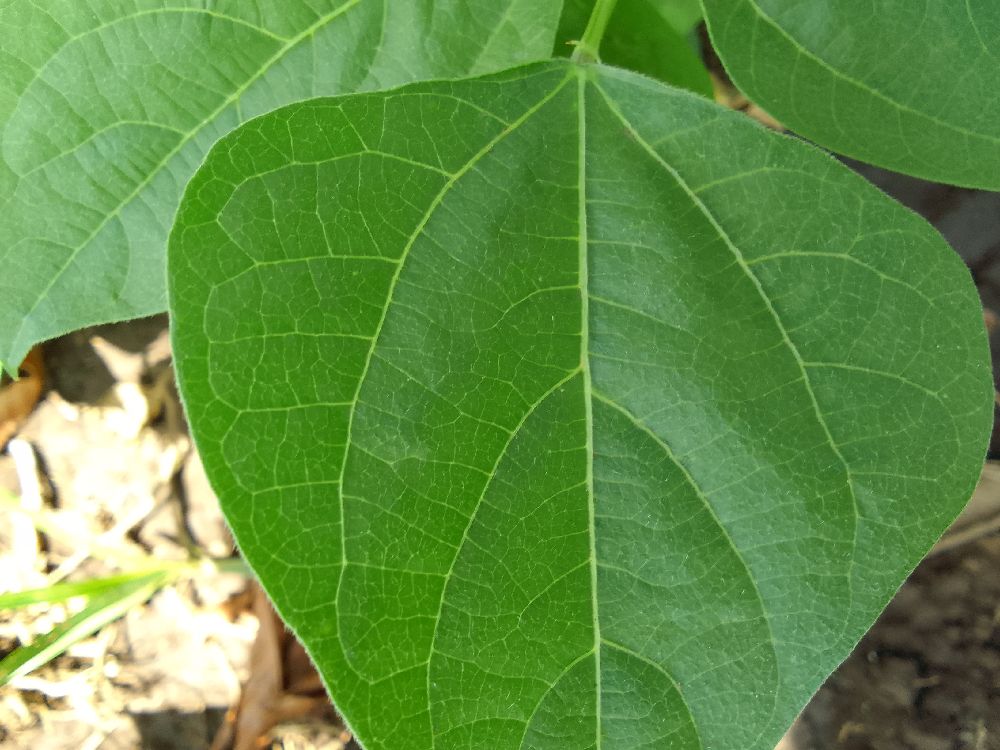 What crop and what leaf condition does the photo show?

common bean, healthy
